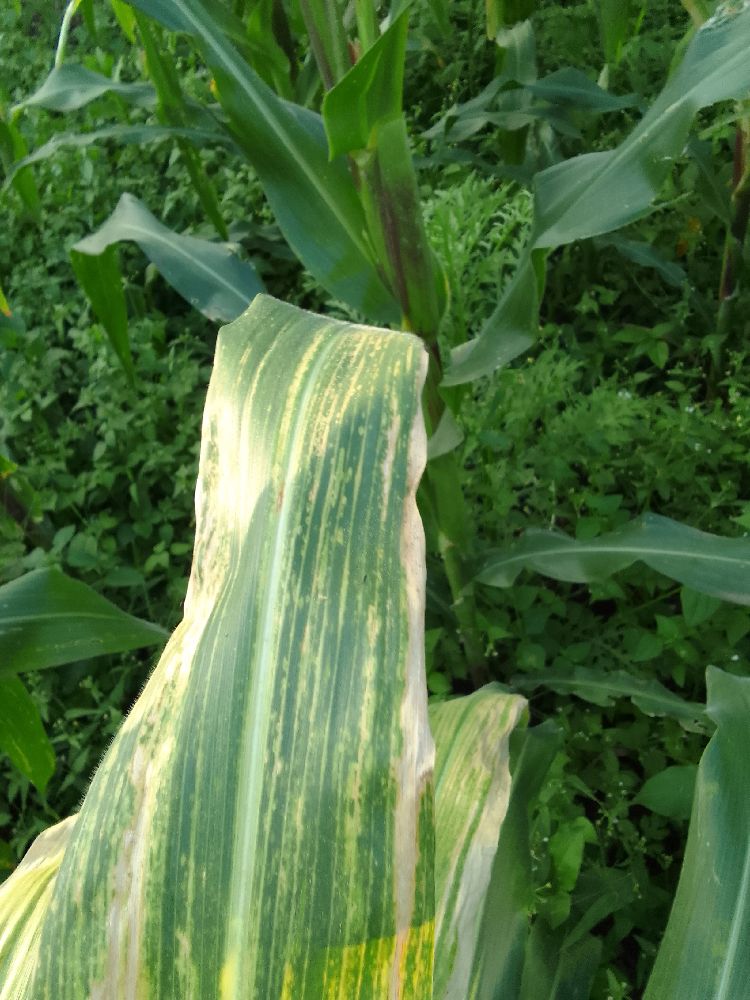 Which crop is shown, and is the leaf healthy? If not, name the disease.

maize, maize lethal necrosis
